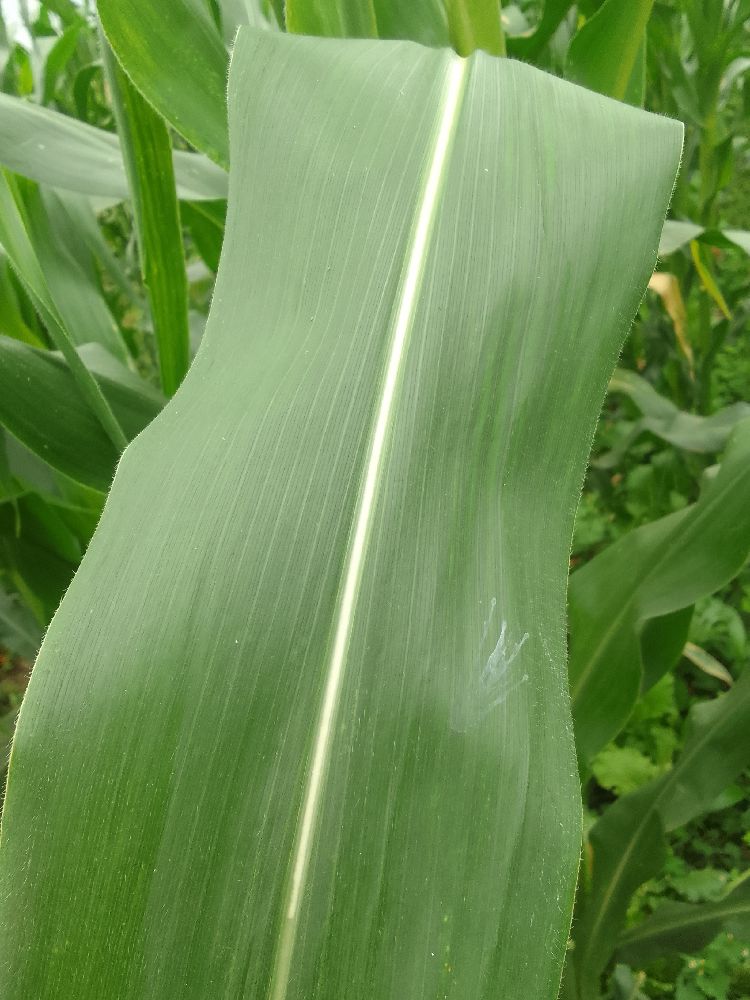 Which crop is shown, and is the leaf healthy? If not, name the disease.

maize, healthy
